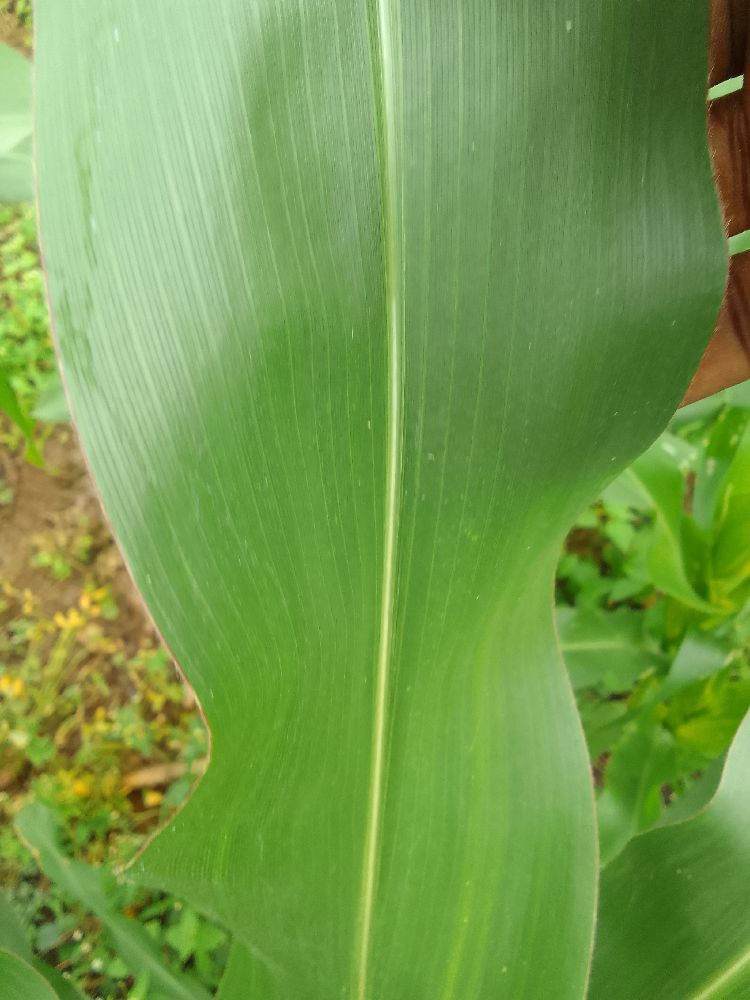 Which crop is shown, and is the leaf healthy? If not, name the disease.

maize, healthy
